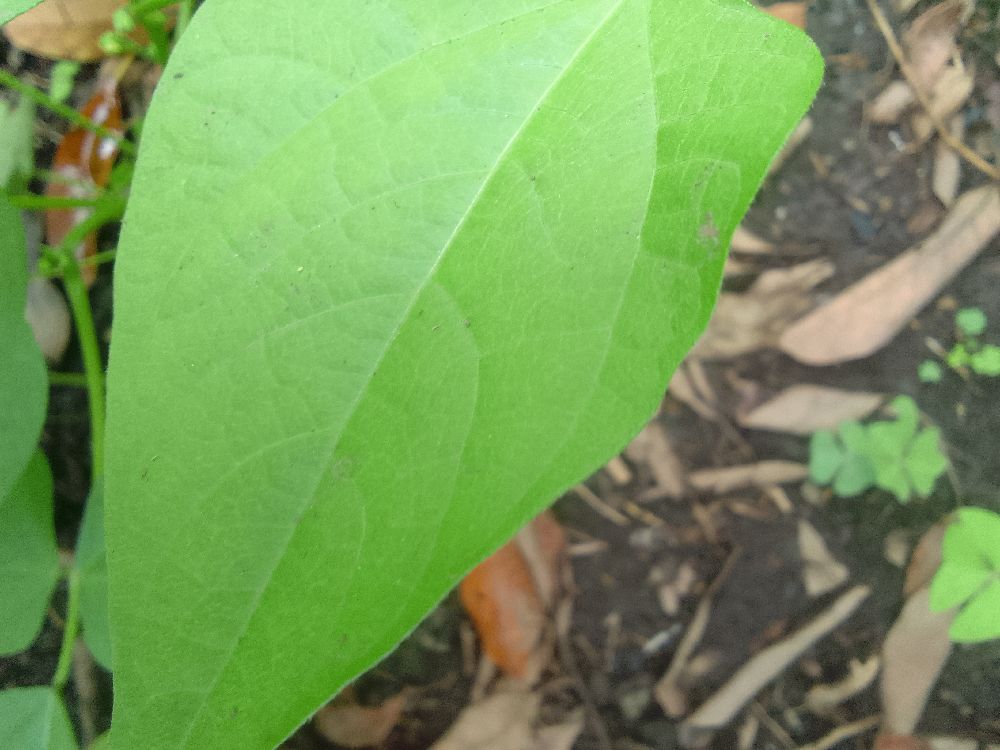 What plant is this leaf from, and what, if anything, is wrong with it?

common bean, healthy
